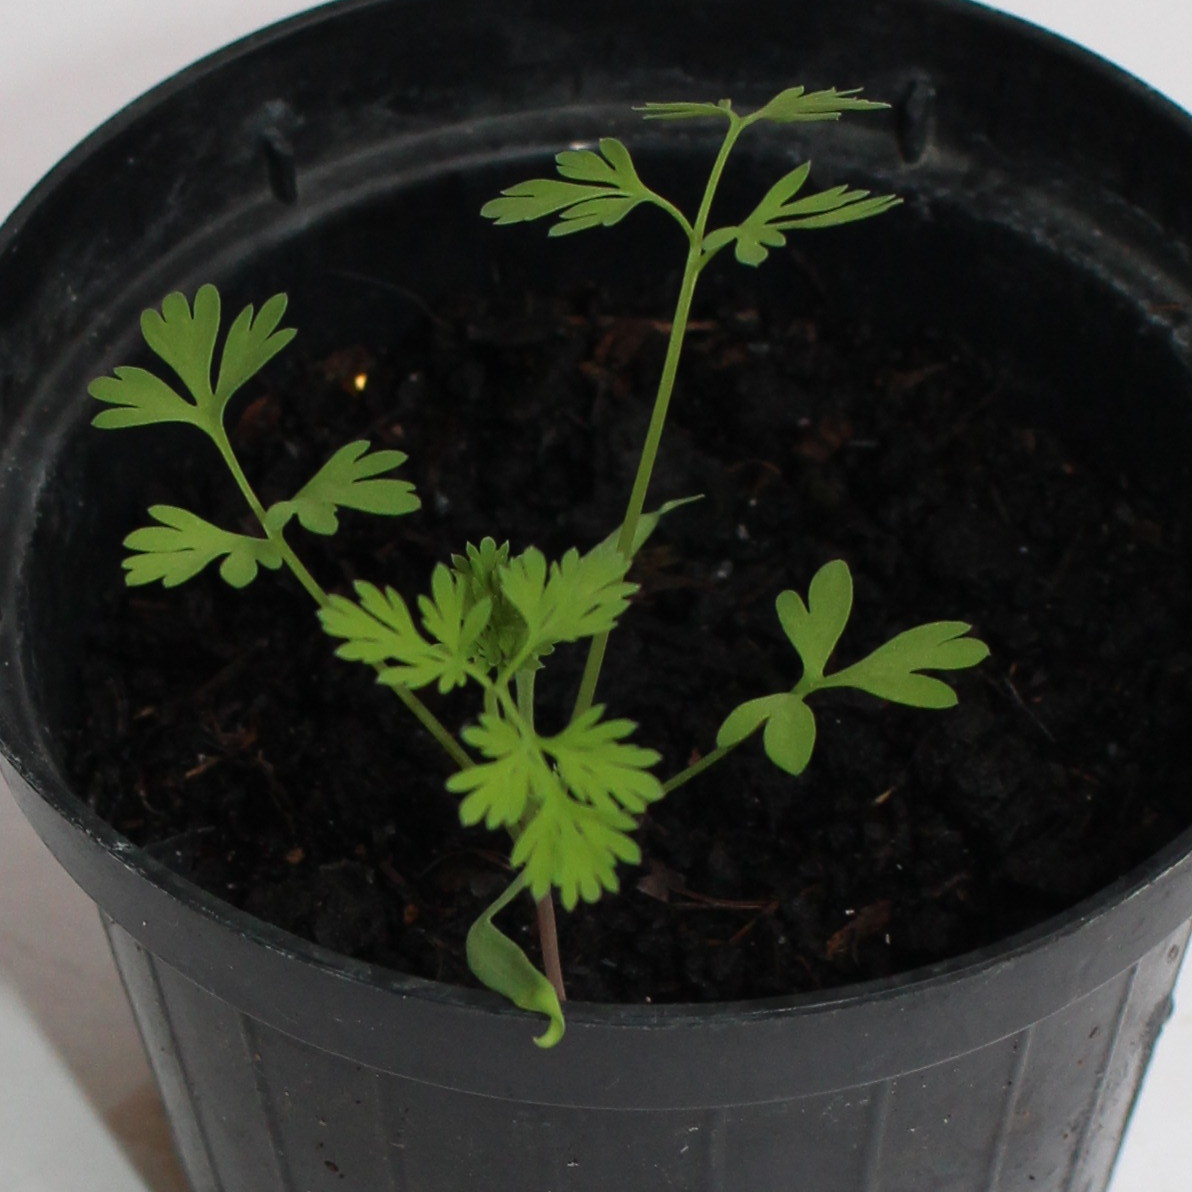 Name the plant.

Fumaria officinalis
